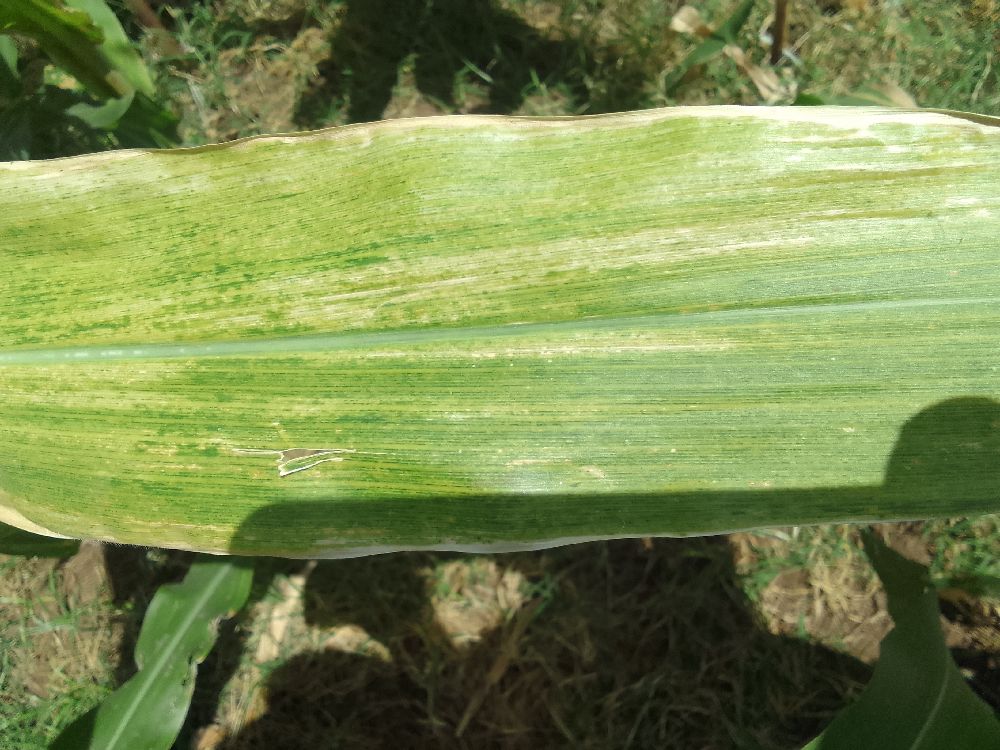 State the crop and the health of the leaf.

maize, maize lethal necrosis
